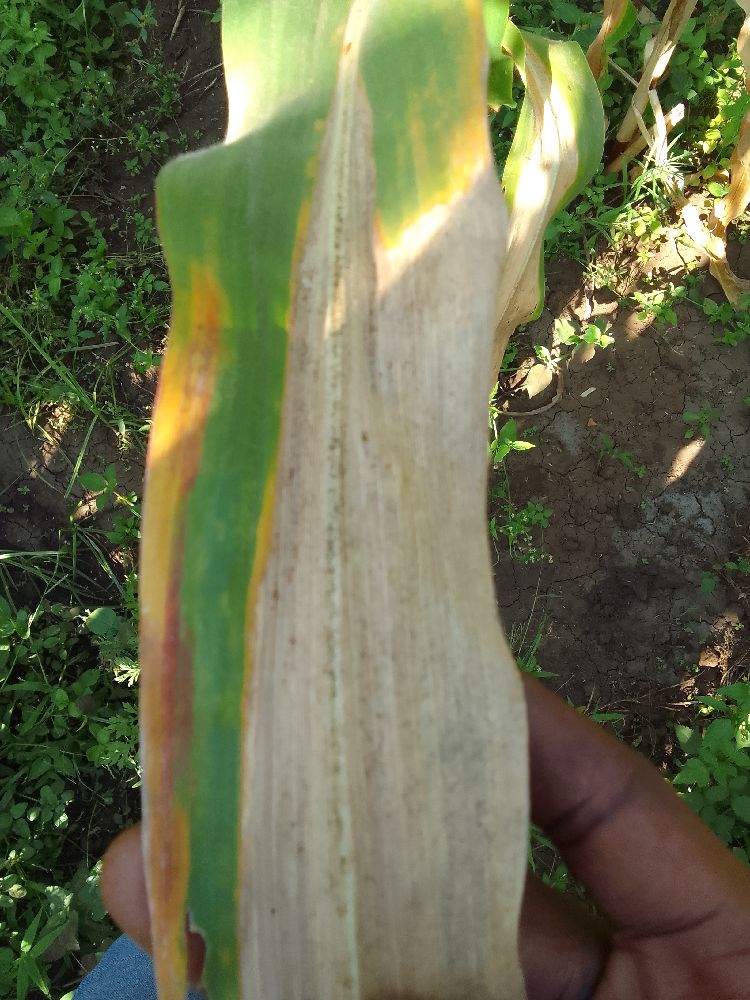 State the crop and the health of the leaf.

maize, maize lethal necrosis
